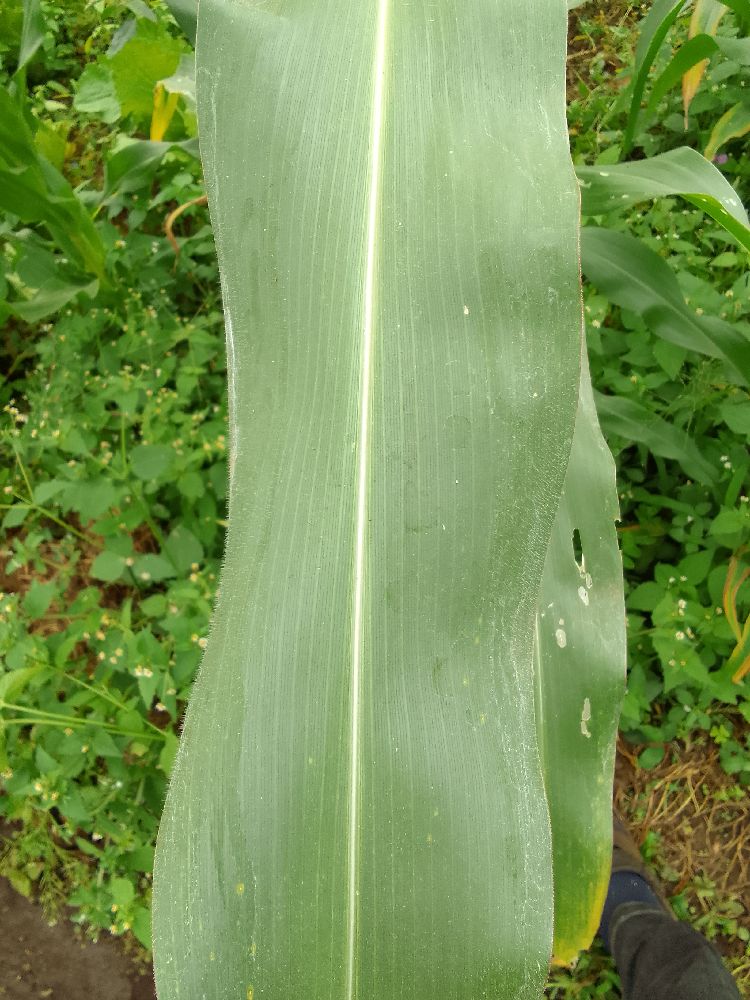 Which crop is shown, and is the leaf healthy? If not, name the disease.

maize, healthy
